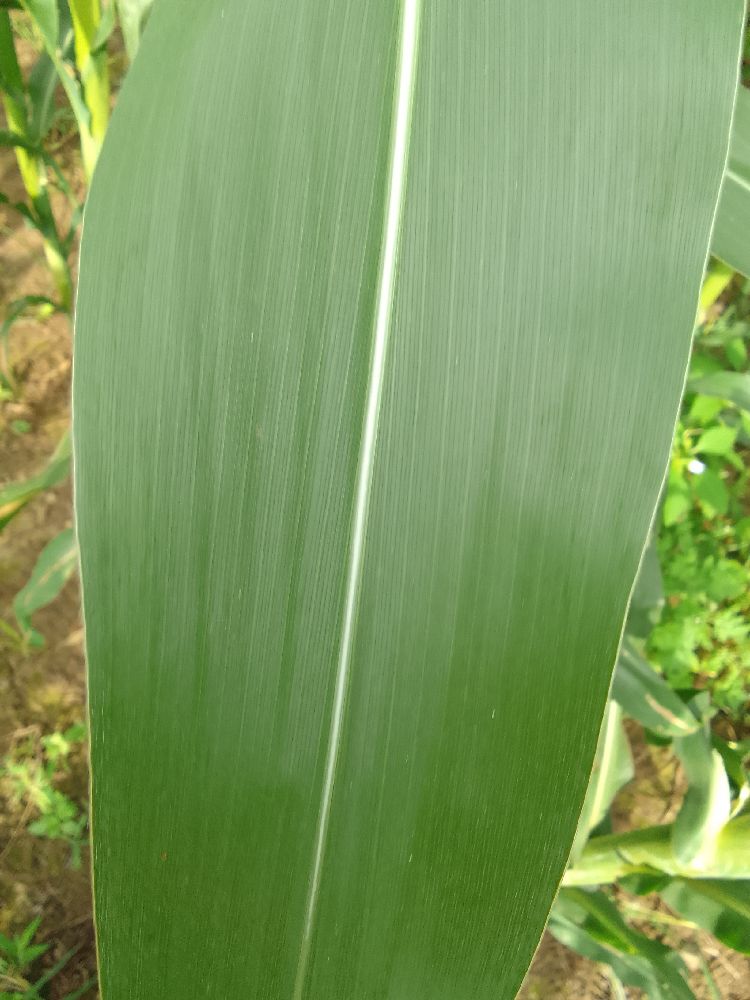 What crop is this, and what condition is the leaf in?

maize, healthy
